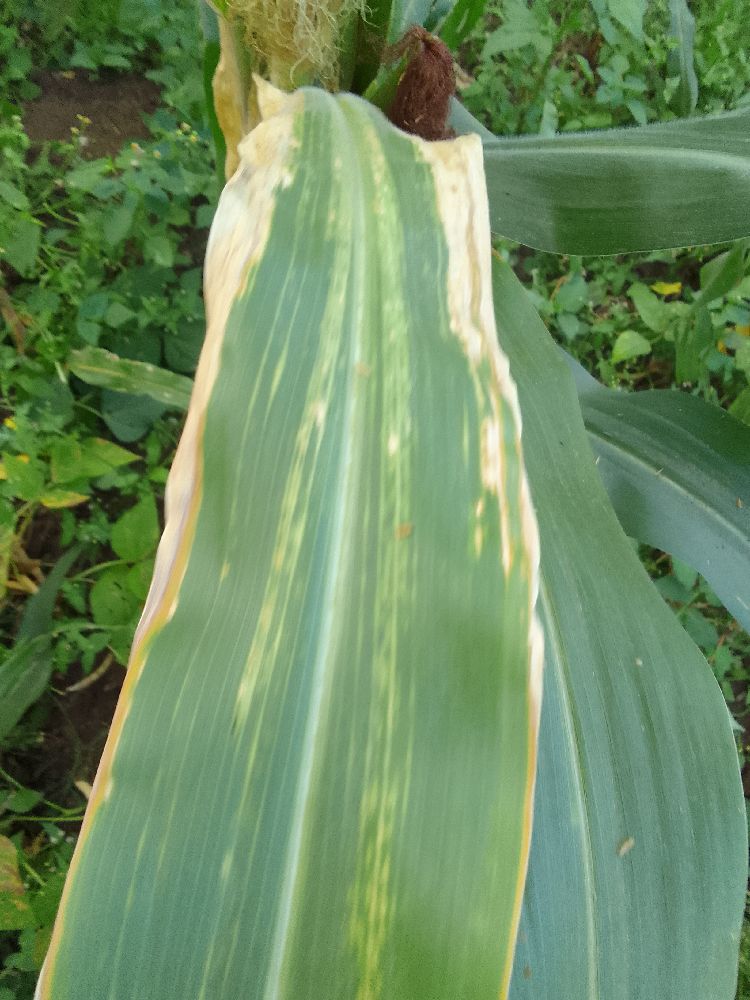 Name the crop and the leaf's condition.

maize, maize lethal necrosis
